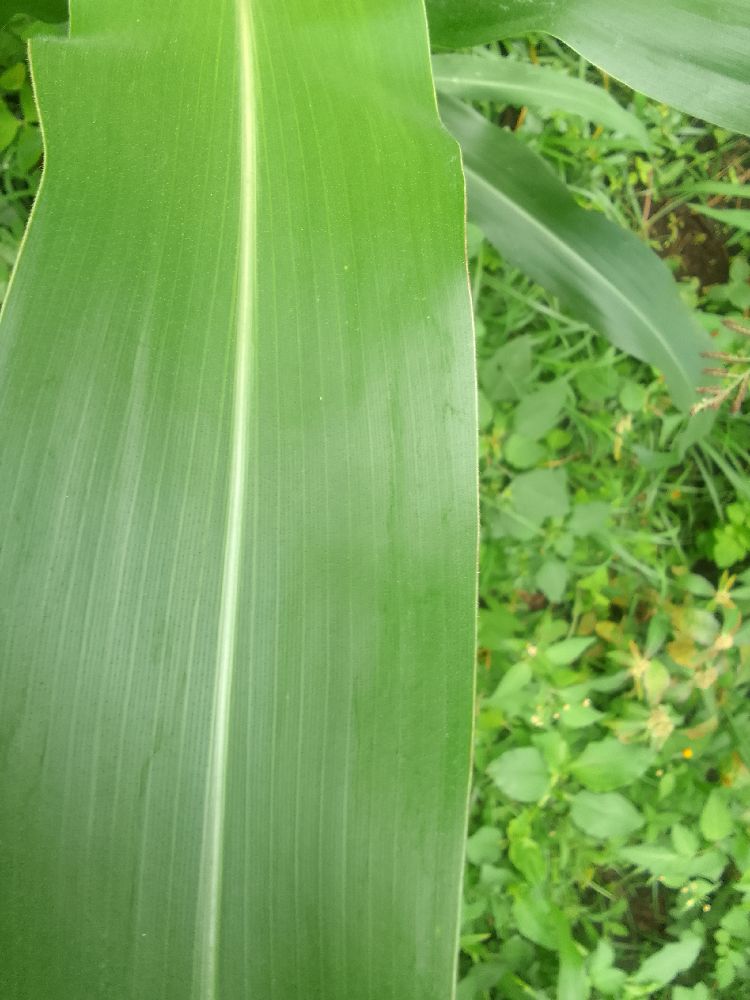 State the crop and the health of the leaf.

maize, healthy
